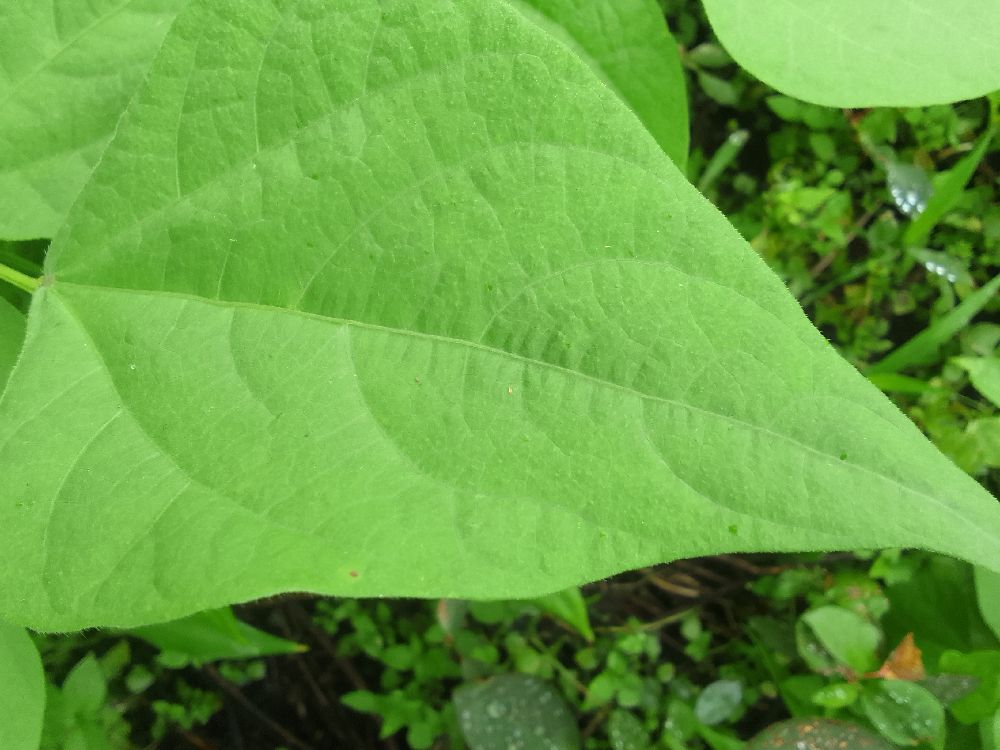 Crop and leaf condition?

common bean, healthy
